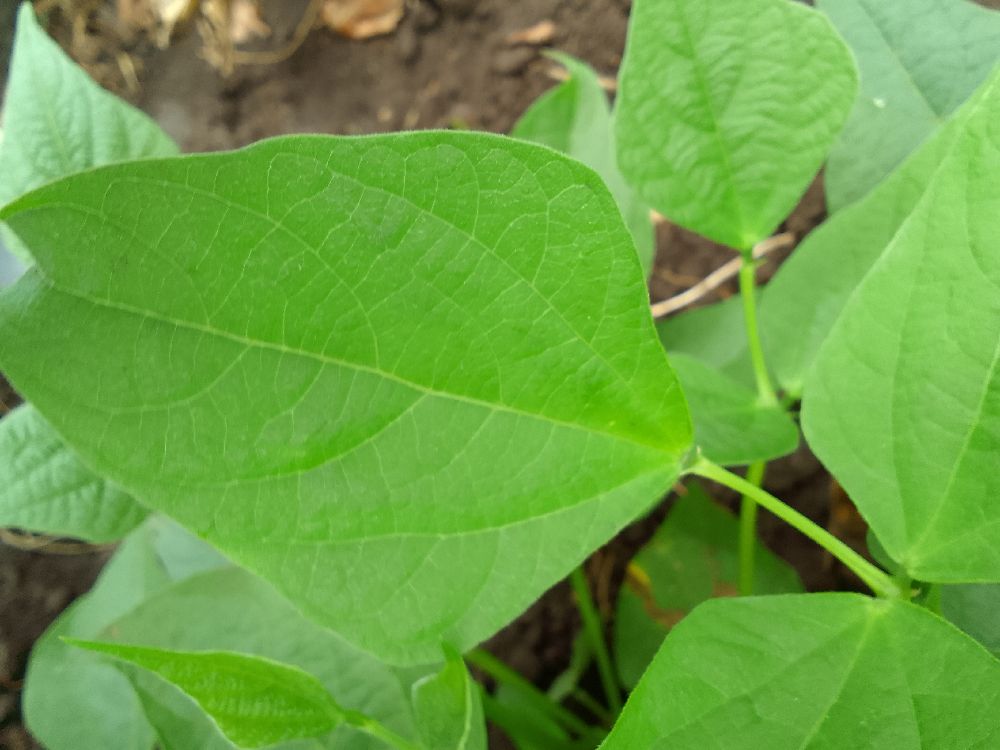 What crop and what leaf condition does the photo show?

common bean, healthy
